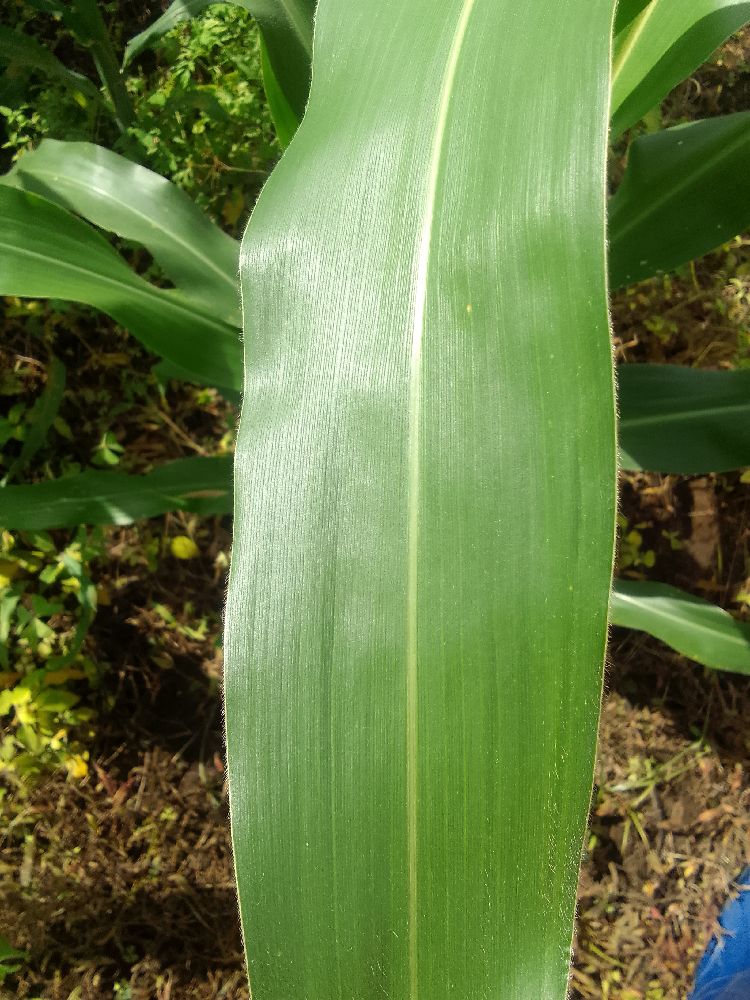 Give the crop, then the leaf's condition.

maize, healthy
